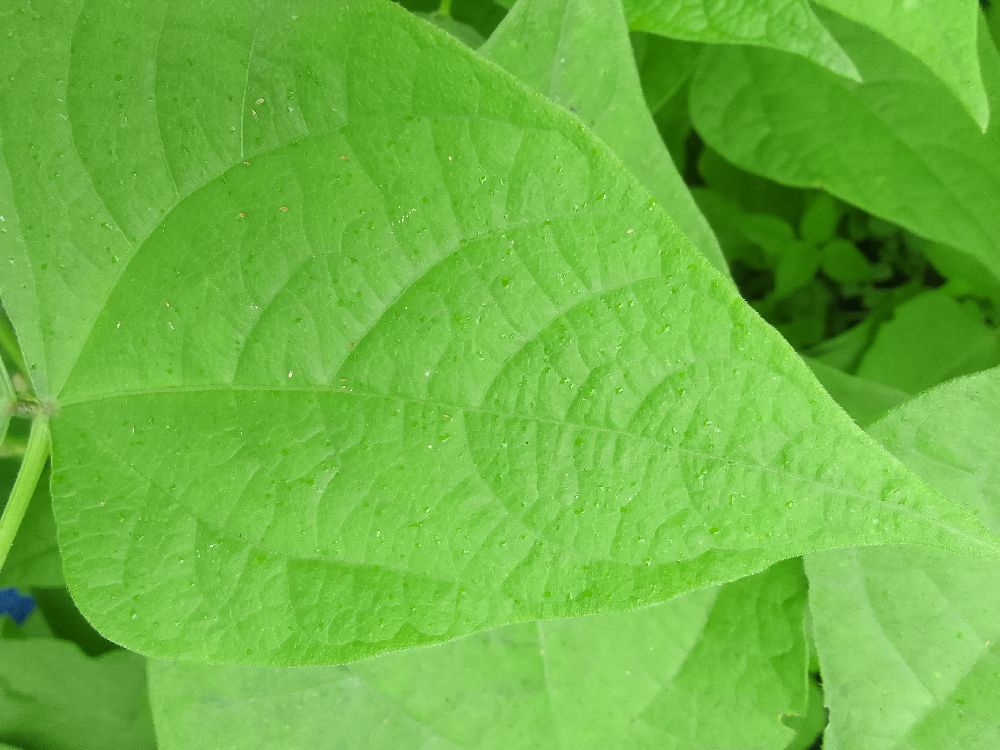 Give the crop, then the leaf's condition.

common bean, healthy
